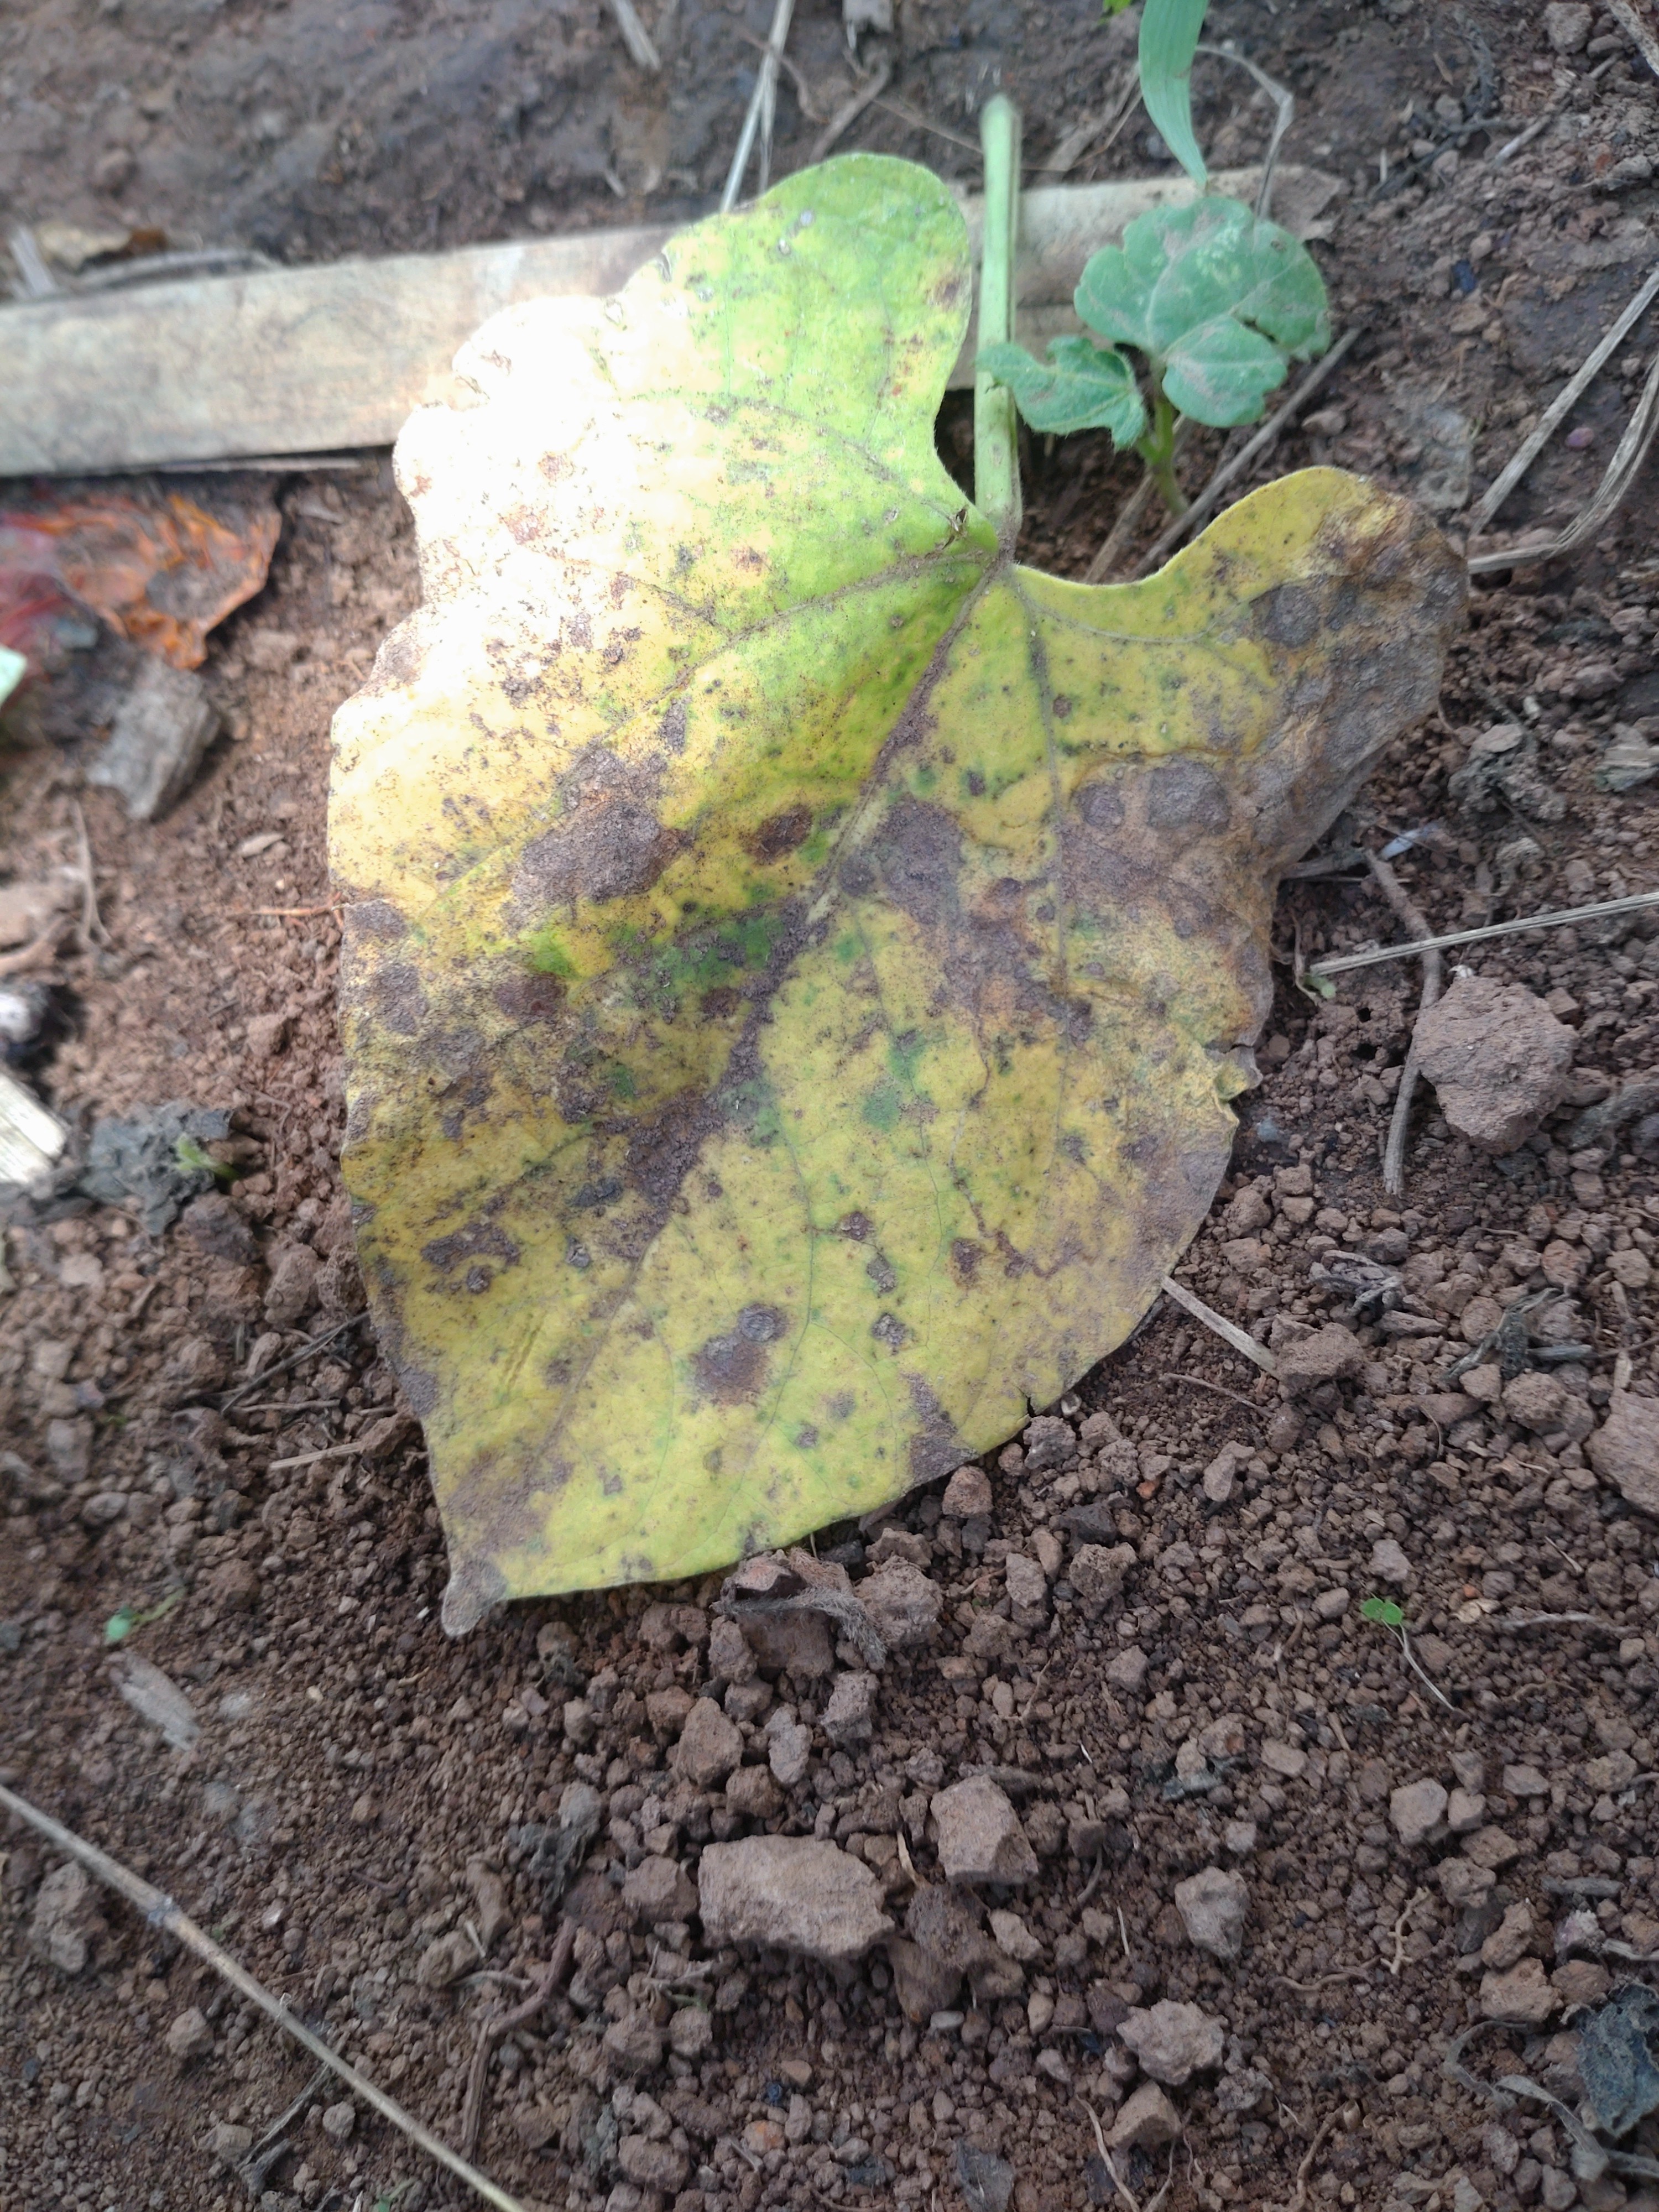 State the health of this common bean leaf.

anthracnose
